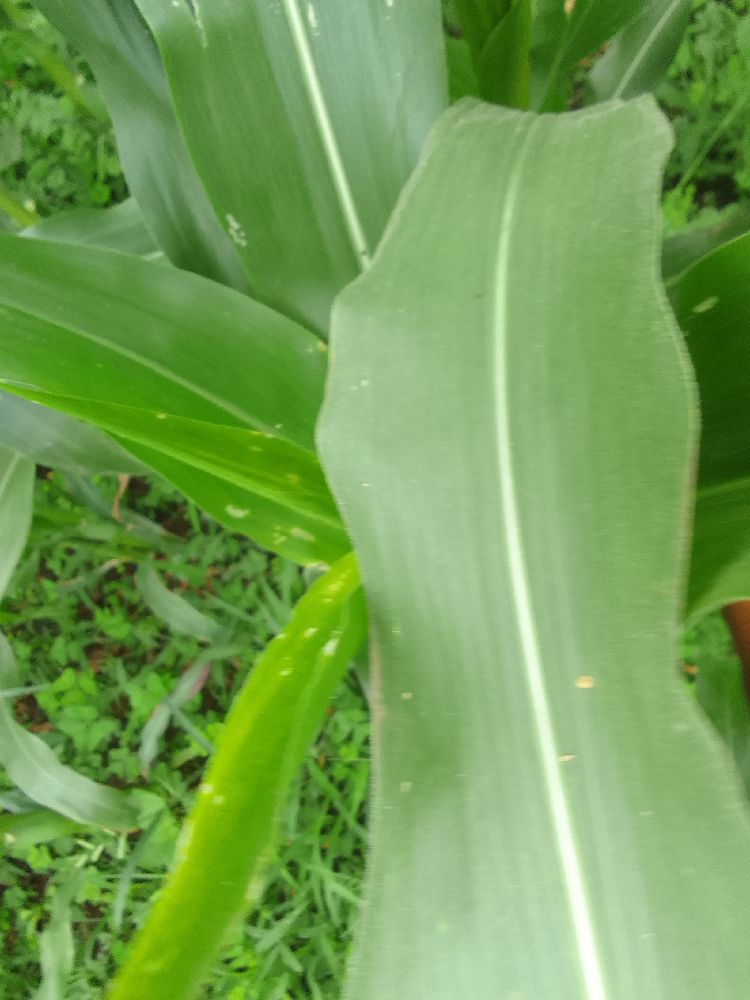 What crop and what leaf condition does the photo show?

maize, healthy
